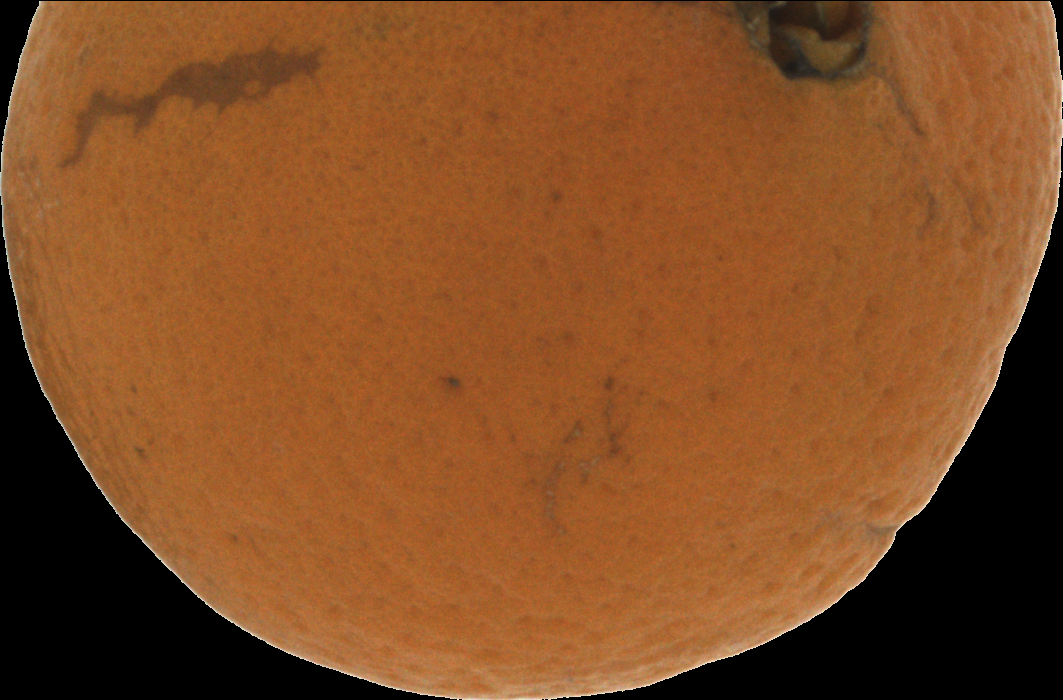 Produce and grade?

orange, bad
